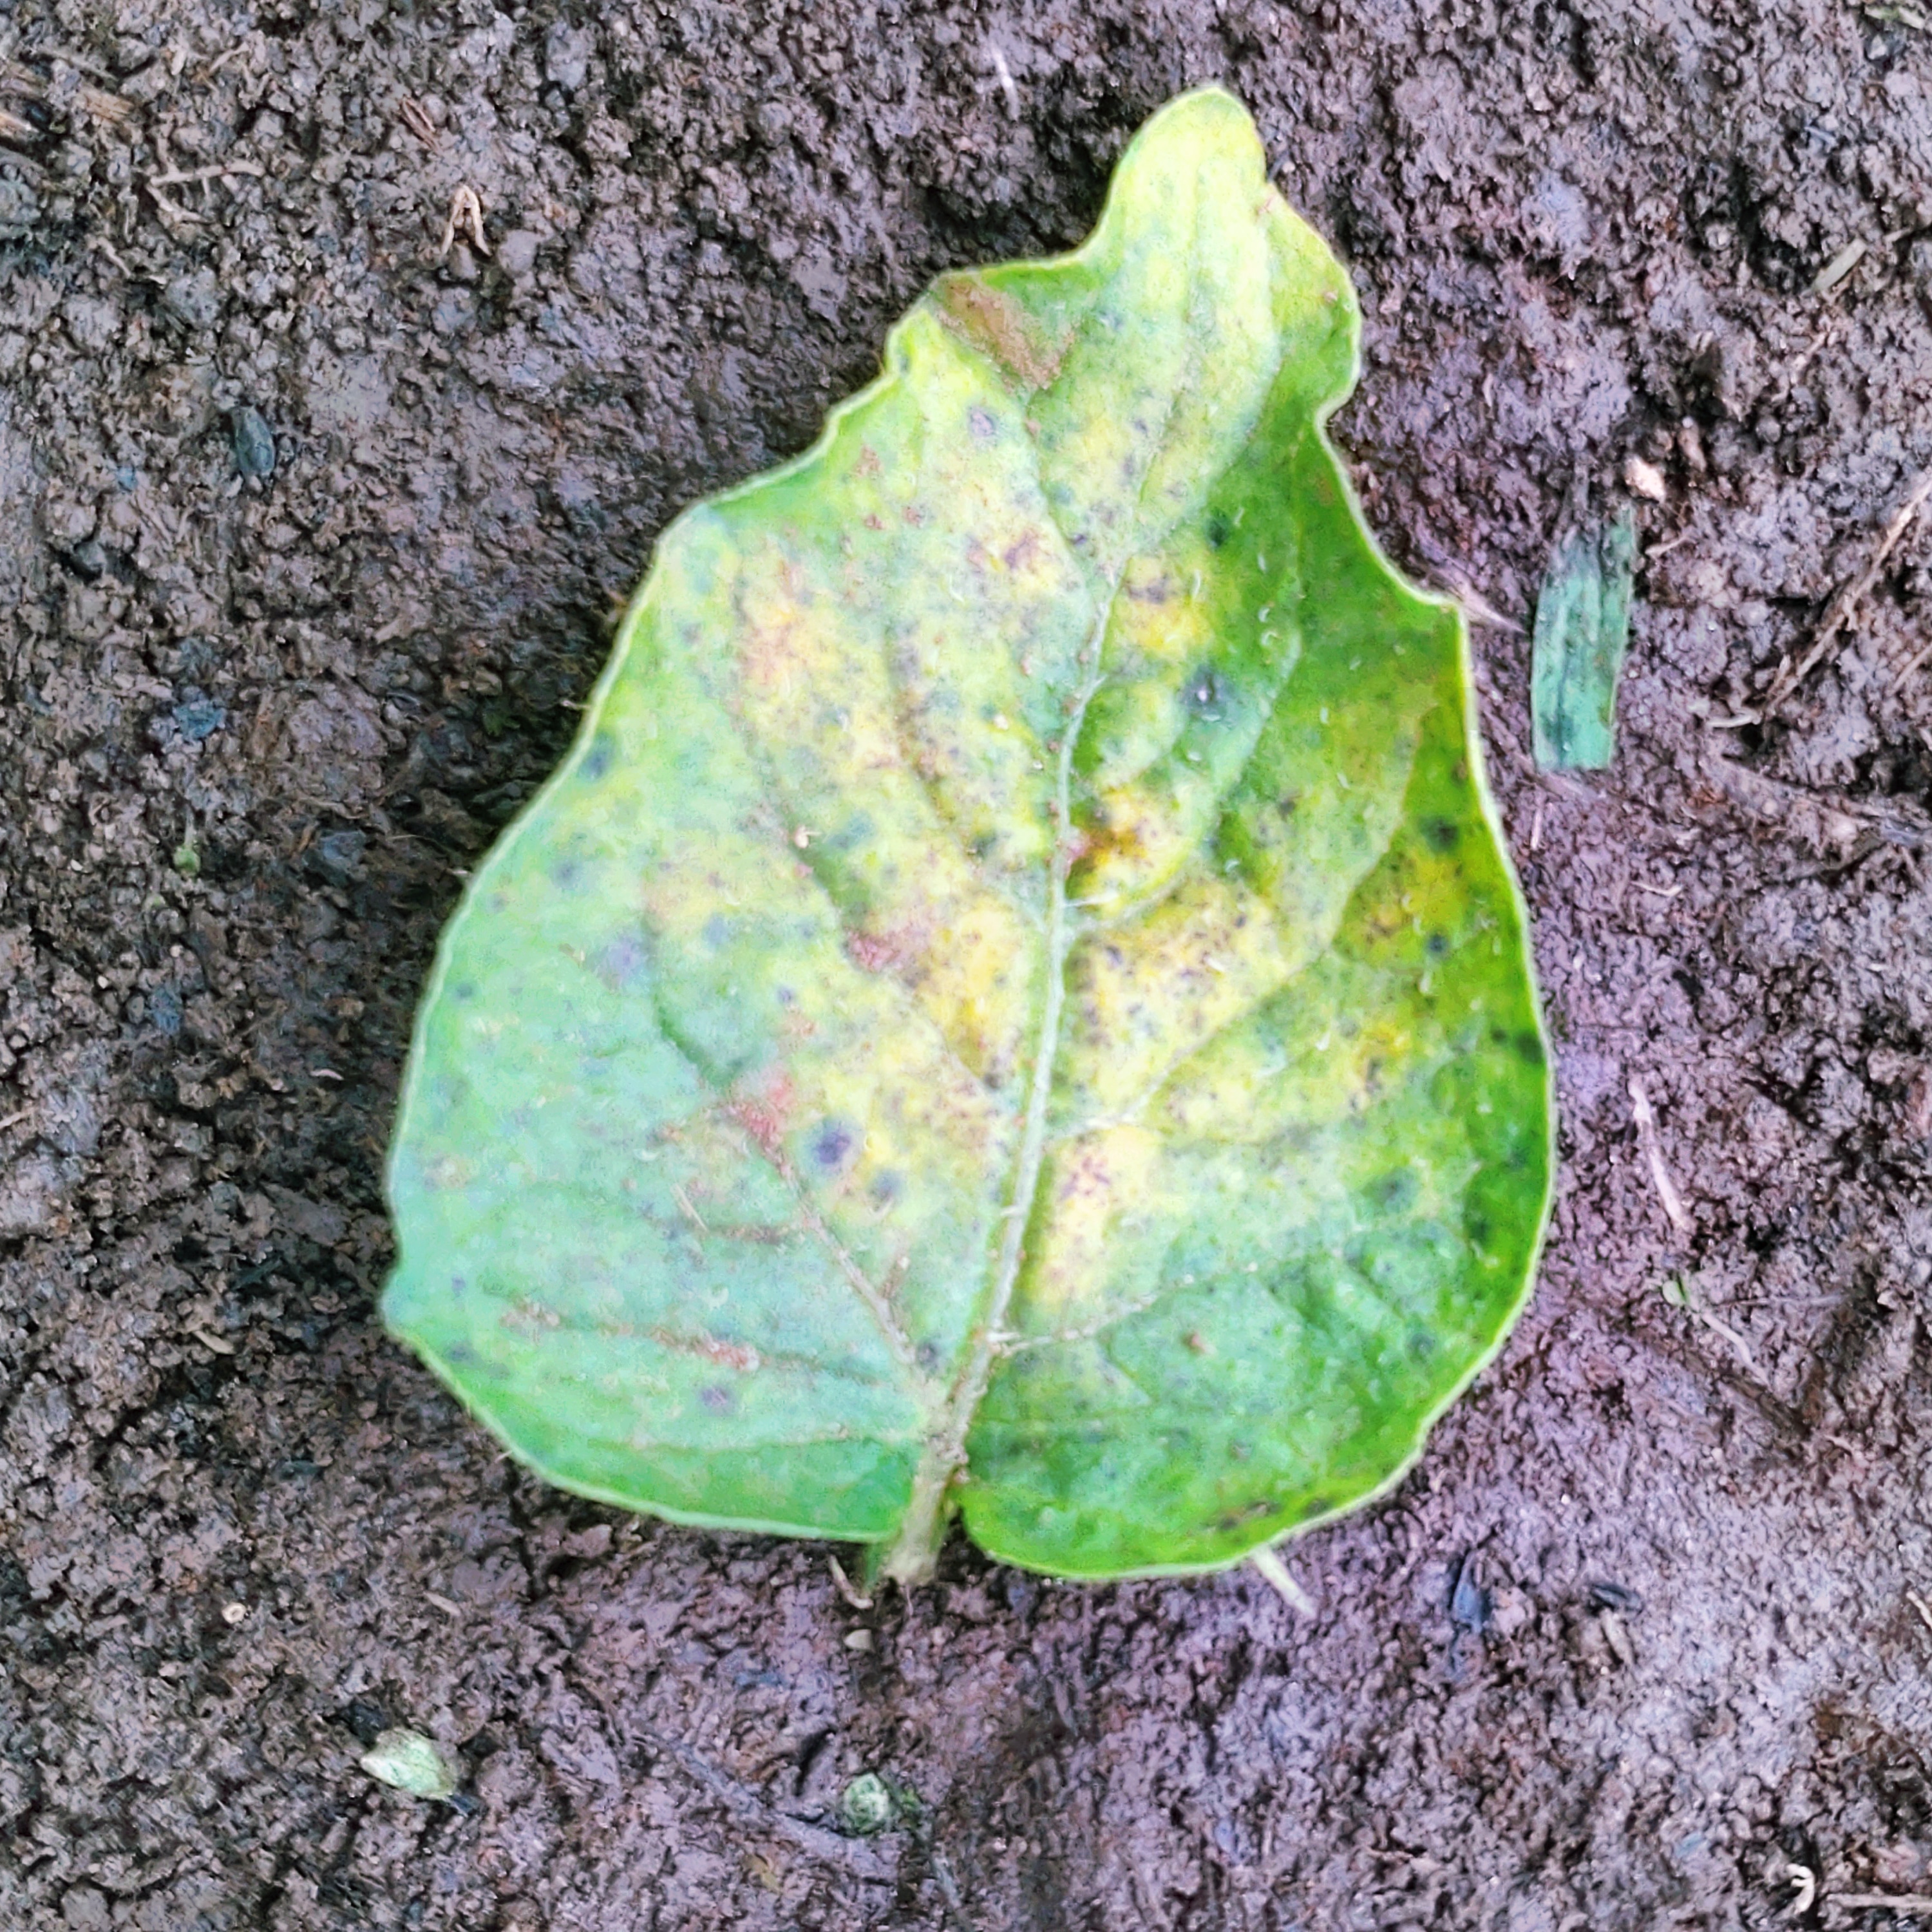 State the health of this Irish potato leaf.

late blight
